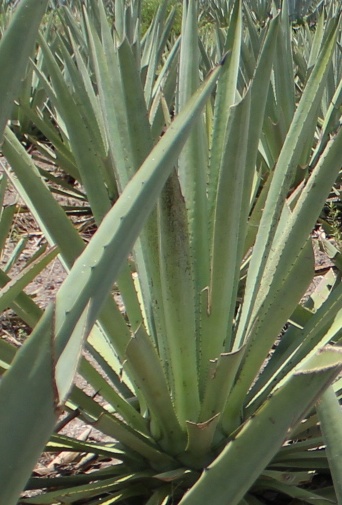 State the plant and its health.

agave, spotted
